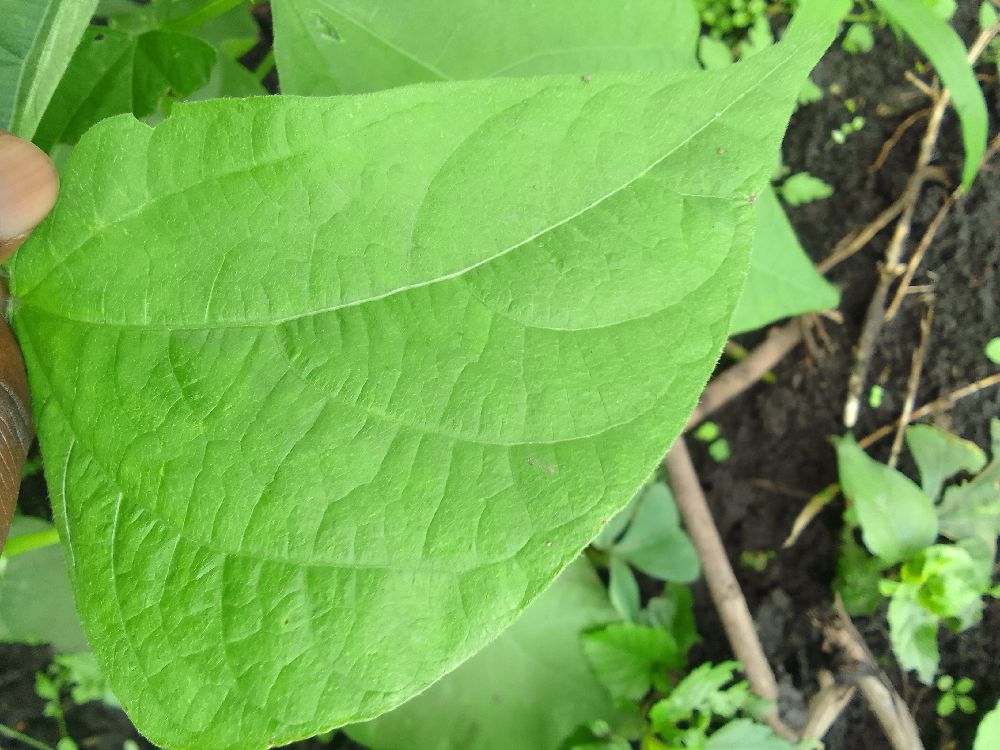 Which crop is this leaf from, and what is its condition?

common bean, healthy
